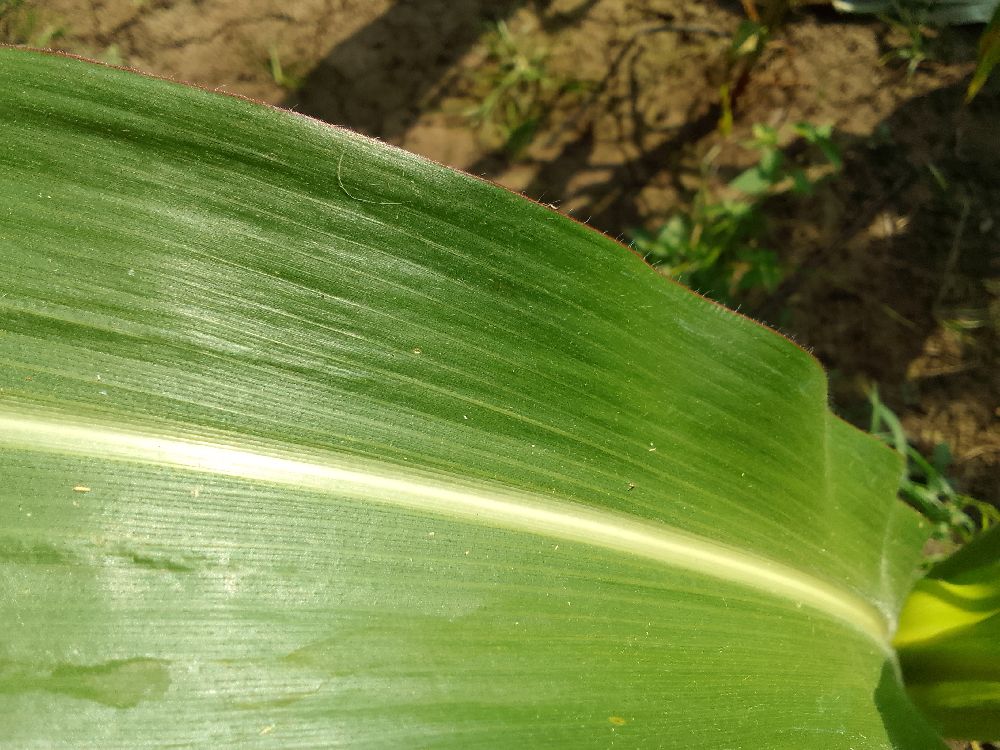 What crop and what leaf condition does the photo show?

maize, healthy
